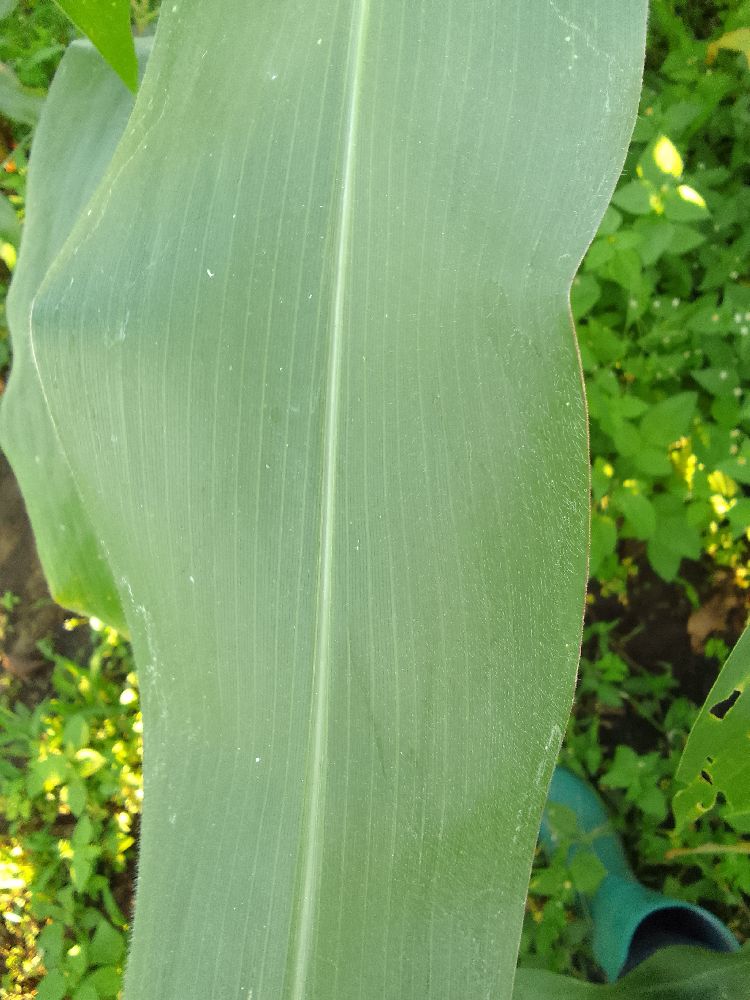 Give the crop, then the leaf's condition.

maize, healthy
